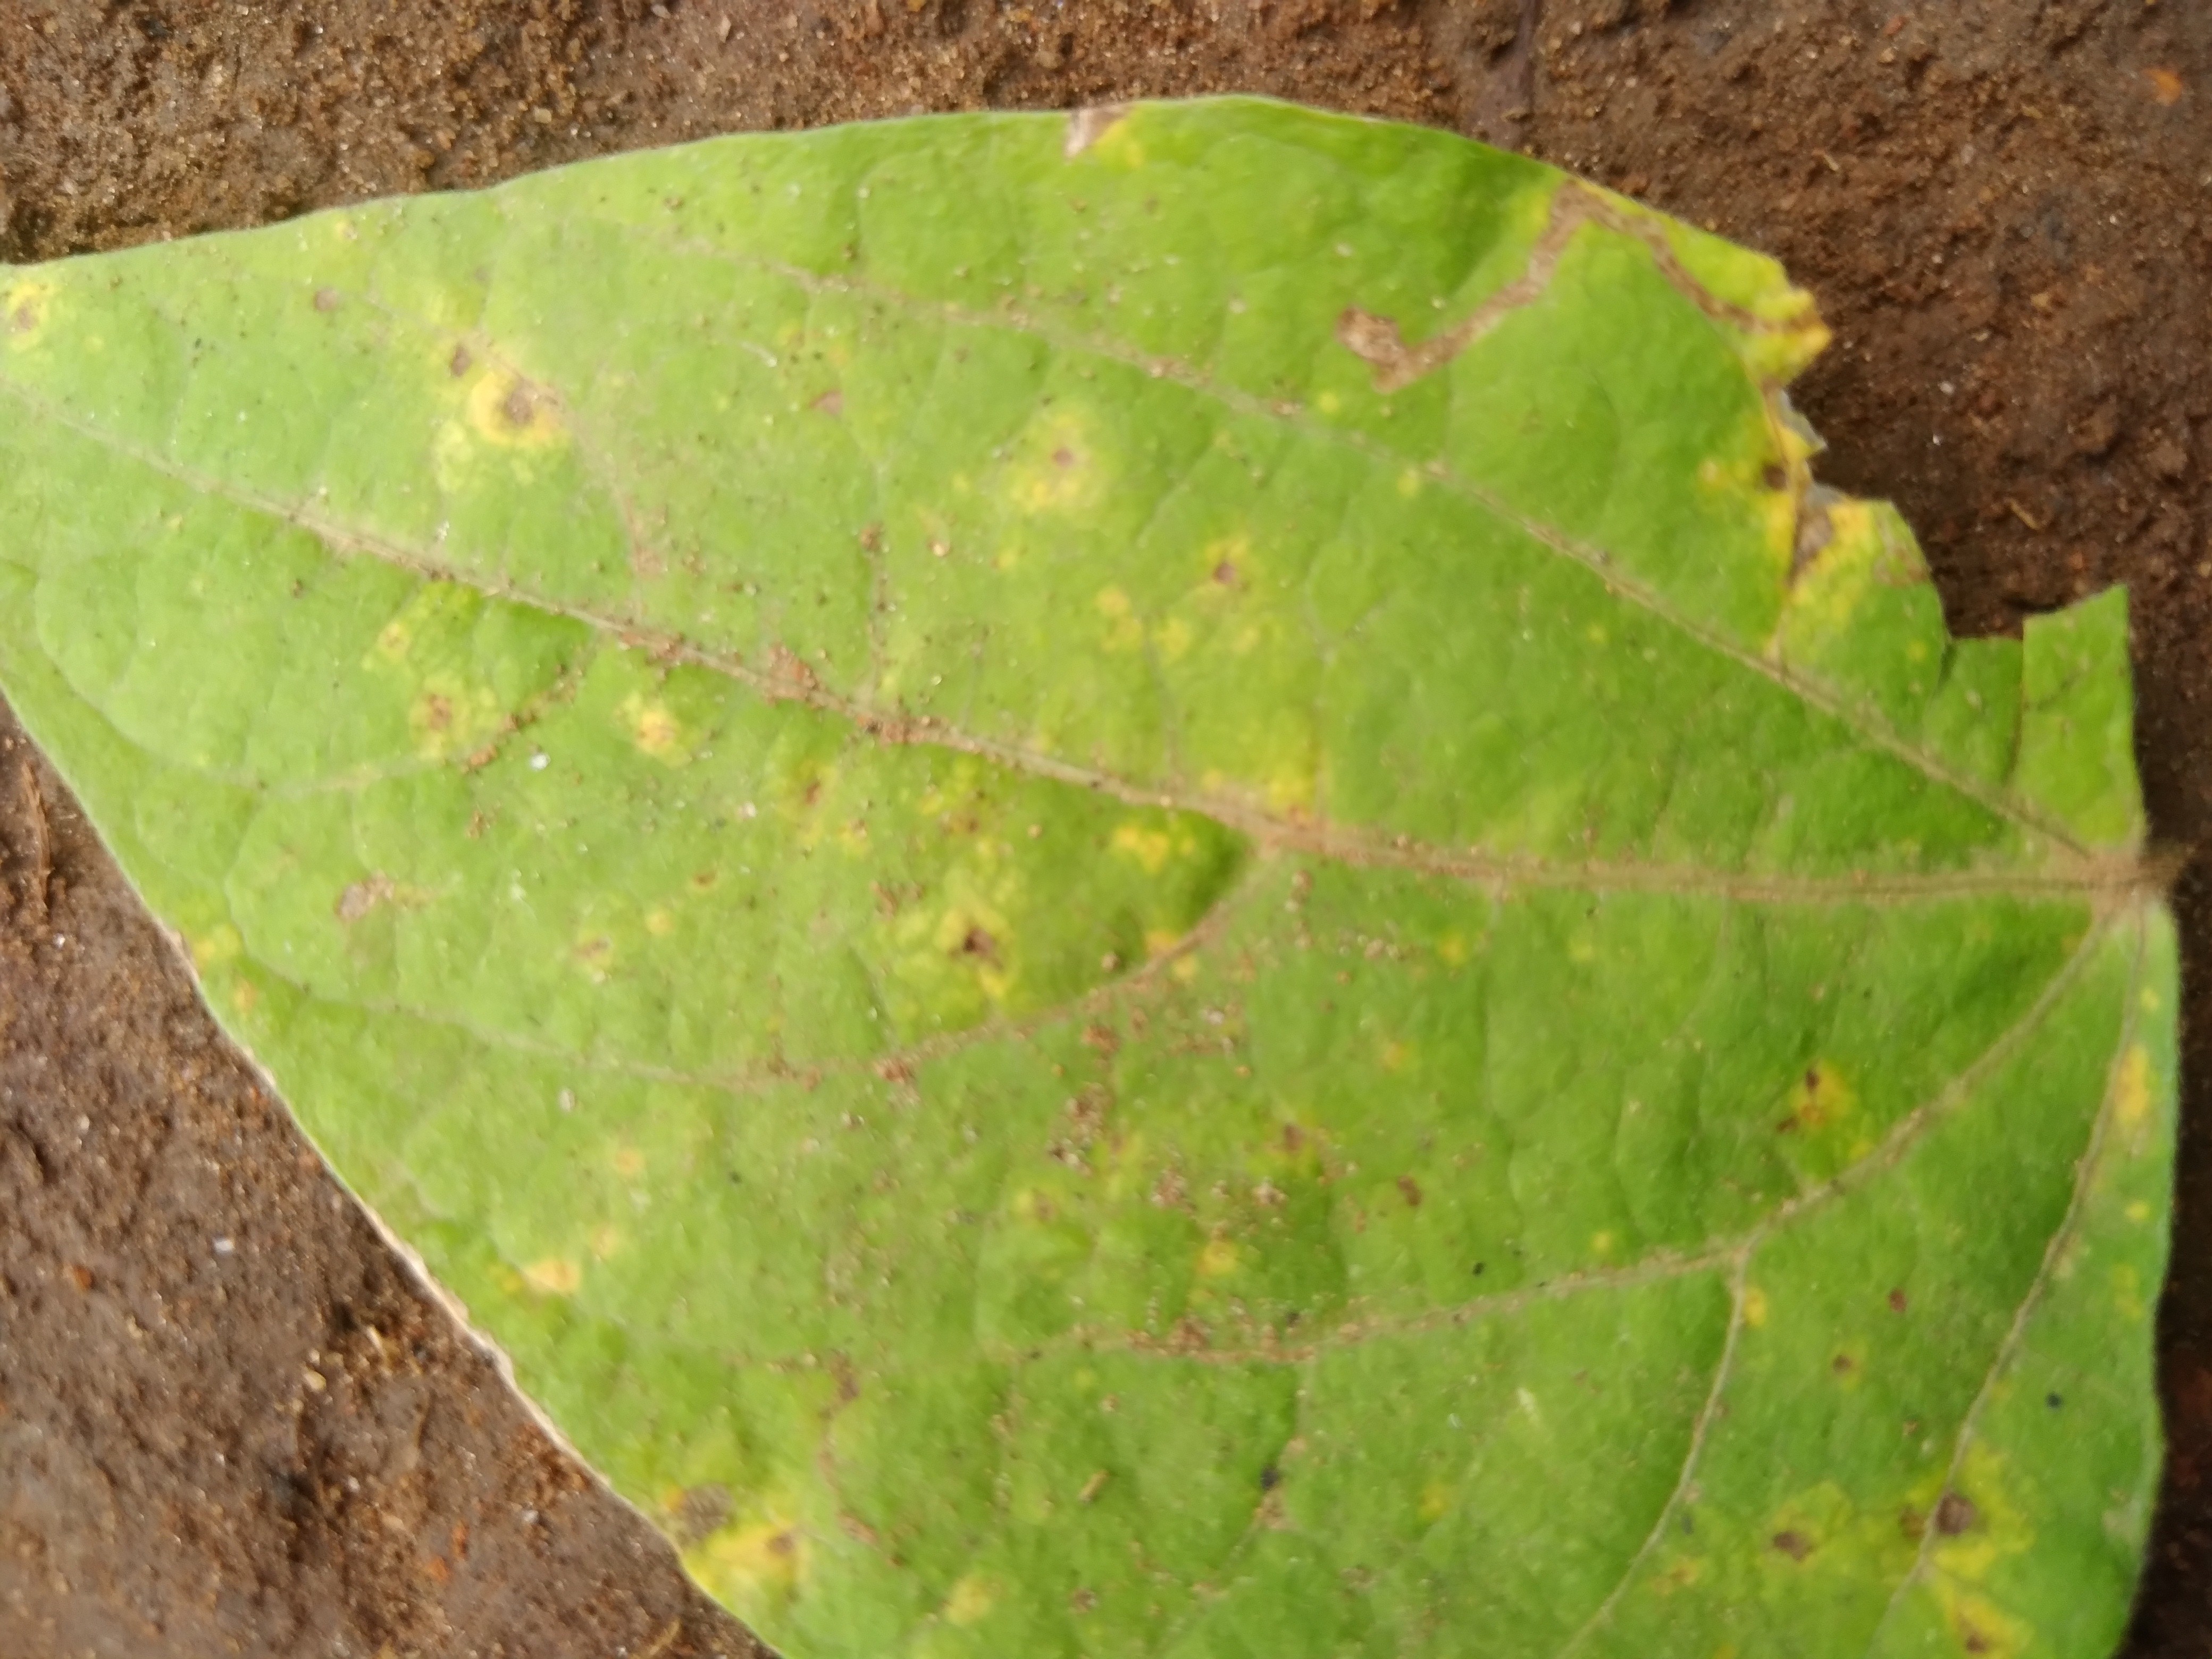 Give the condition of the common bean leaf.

rust
